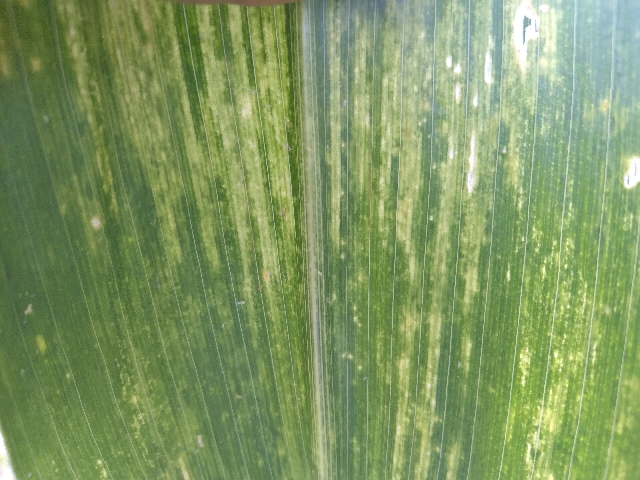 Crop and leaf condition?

maize, maize lethal necrosis
